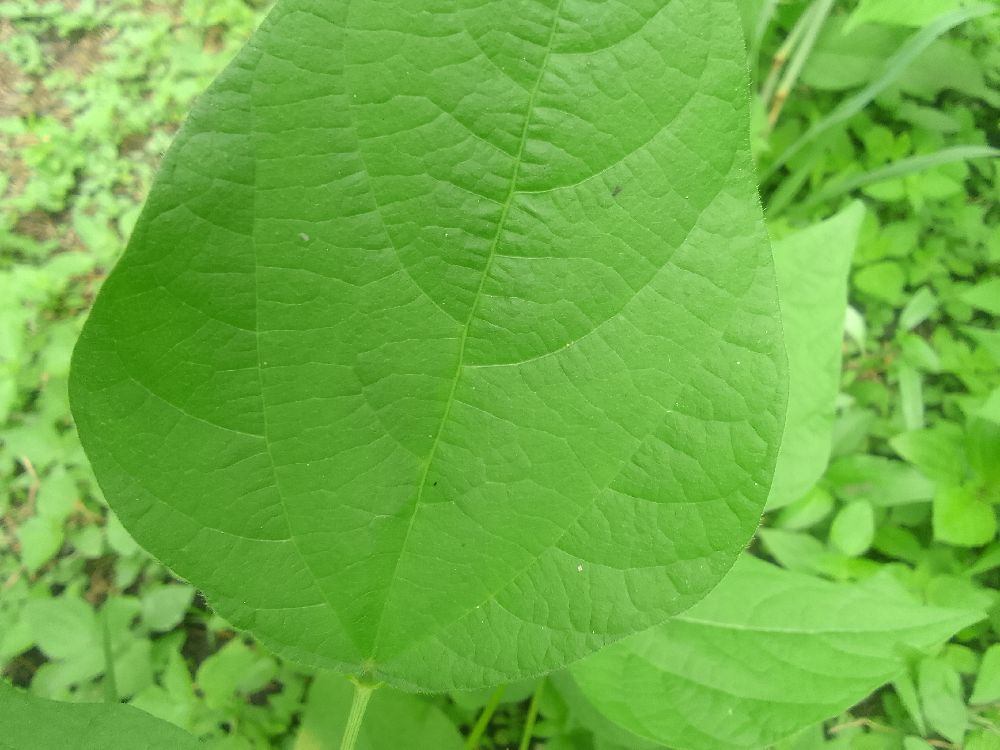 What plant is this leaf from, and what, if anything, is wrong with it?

common bean, healthy
